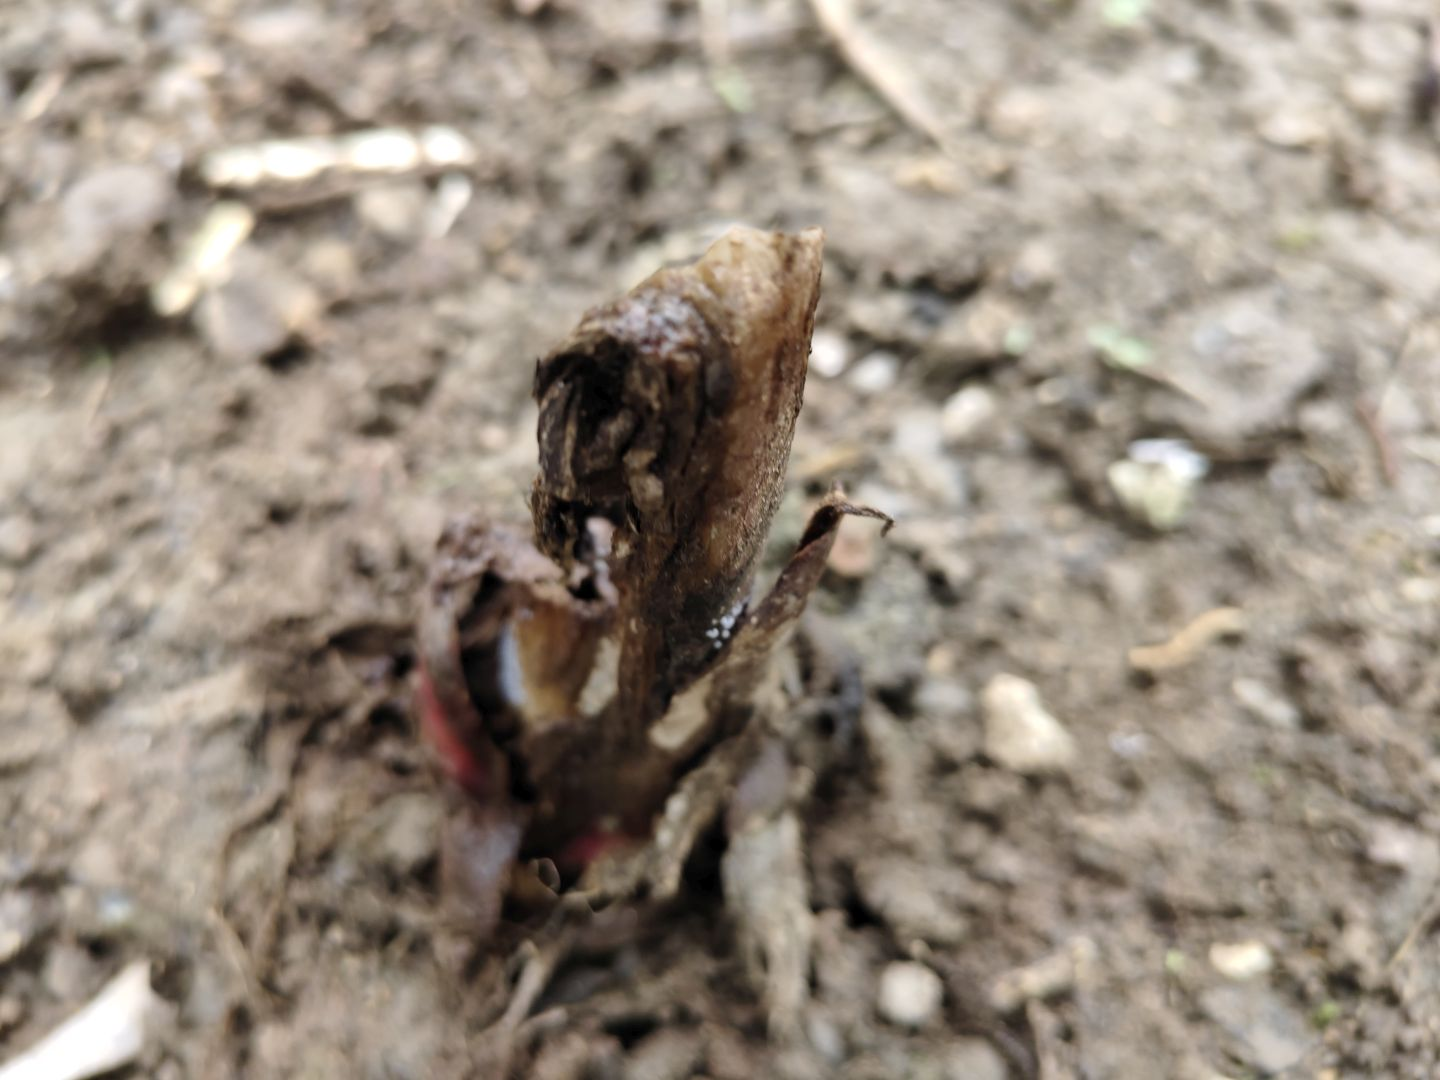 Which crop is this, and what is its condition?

taro, root rot
